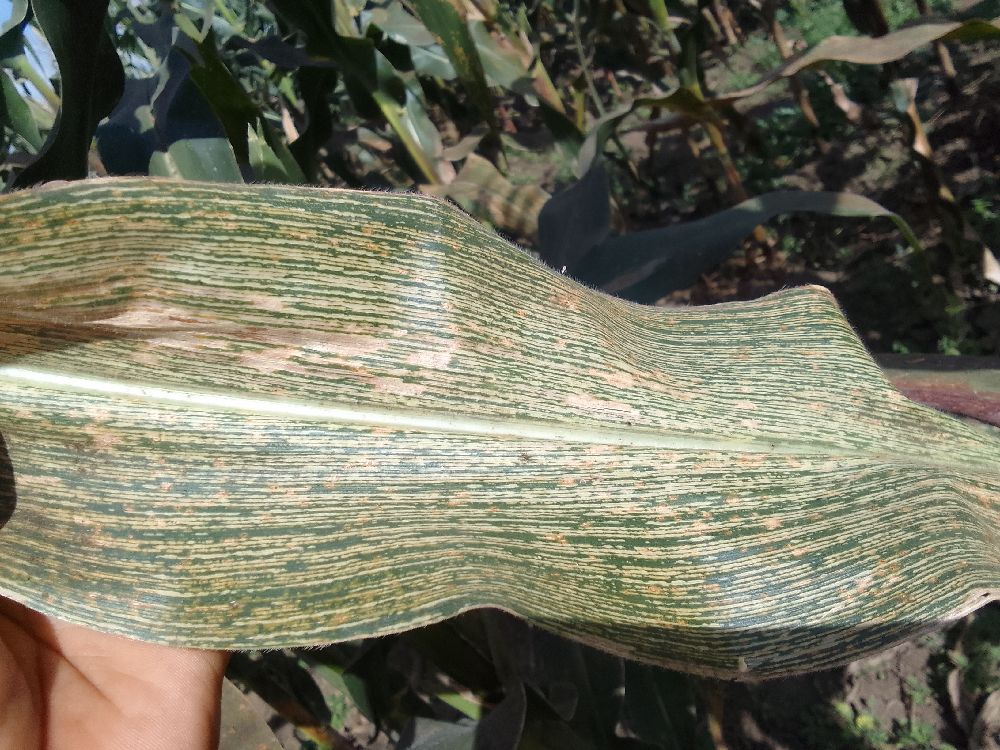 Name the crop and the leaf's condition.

maize, maize streak virus
